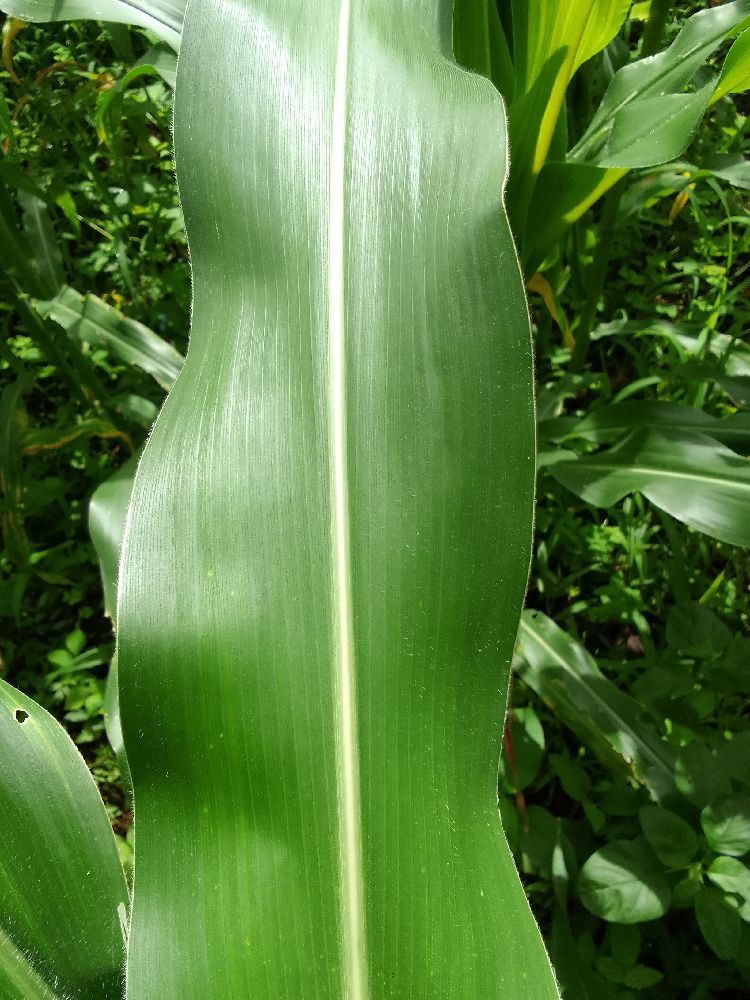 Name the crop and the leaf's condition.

maize, healthy
